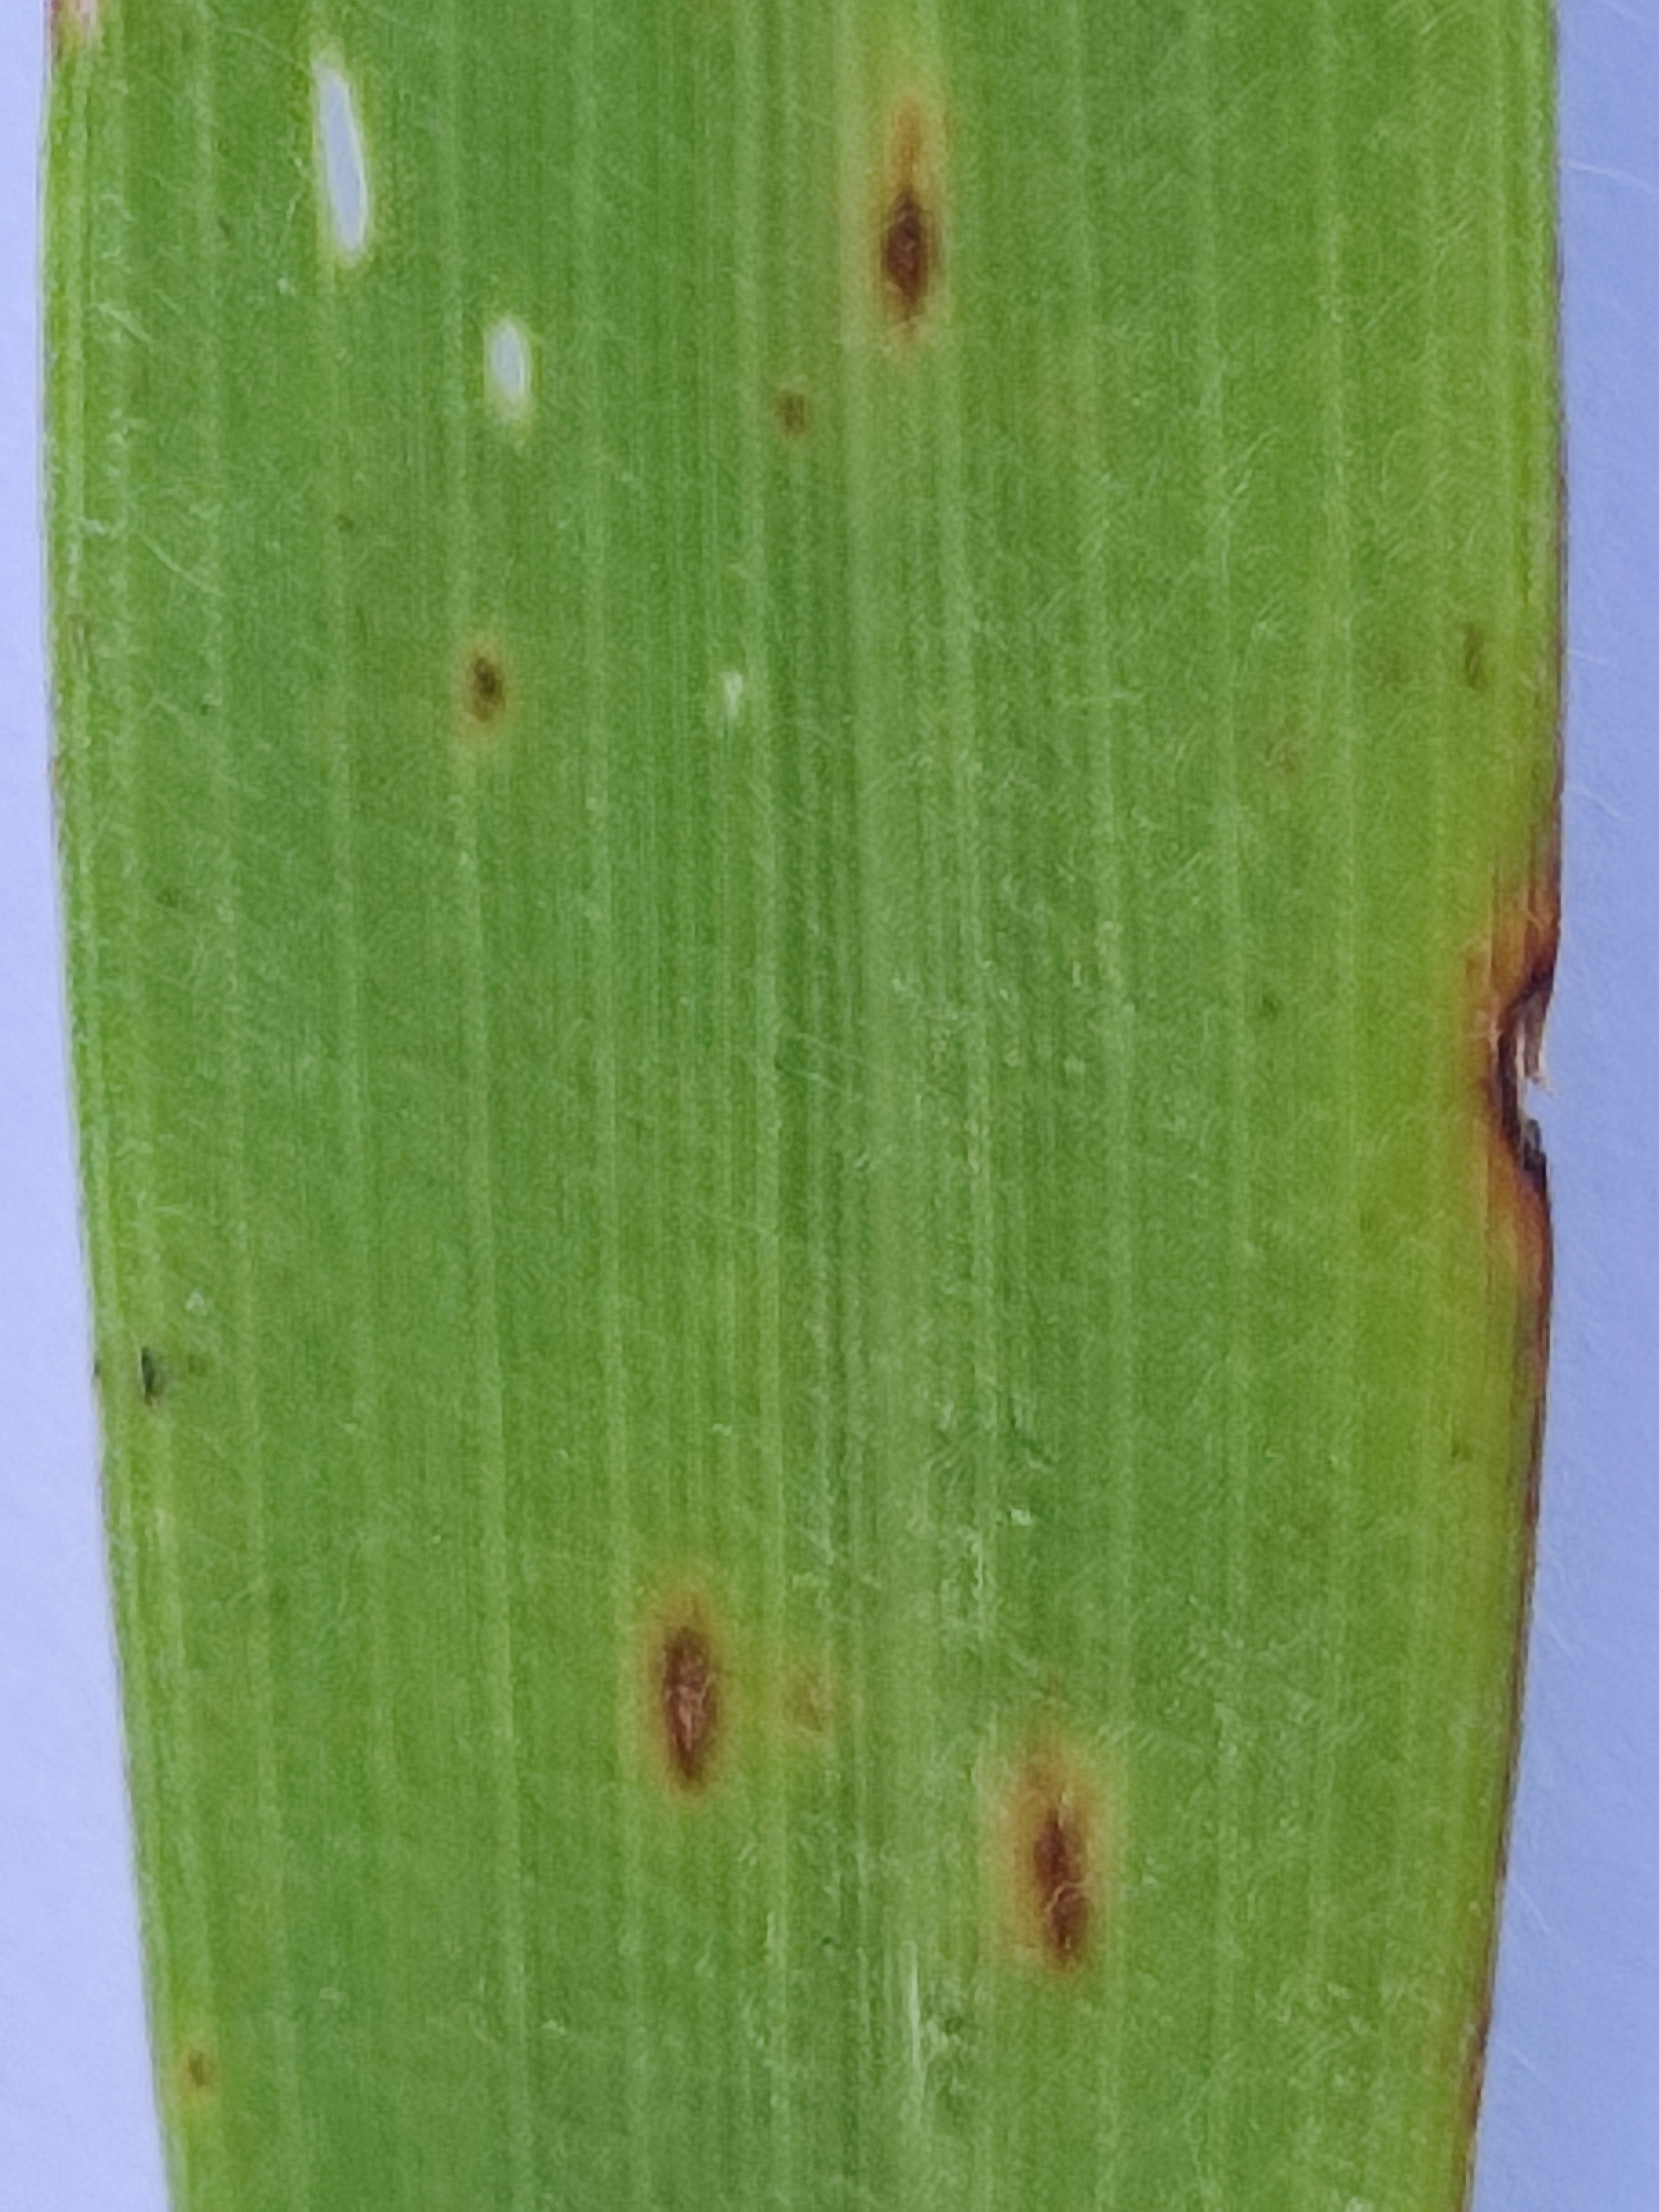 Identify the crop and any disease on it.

pearl millet, pyricularia sp.
